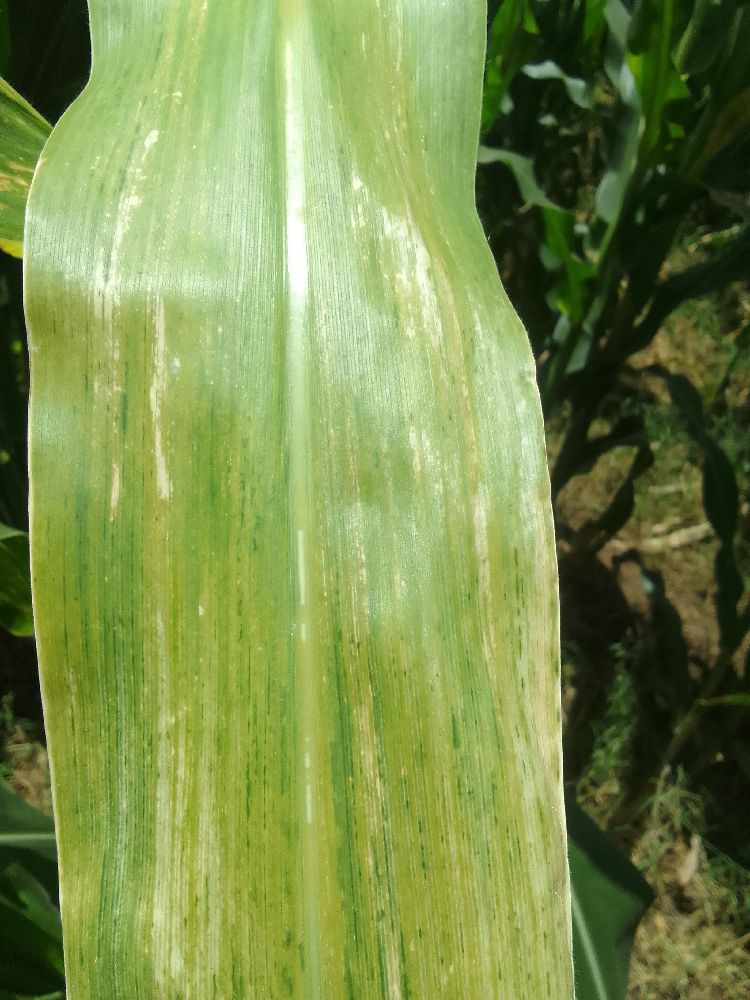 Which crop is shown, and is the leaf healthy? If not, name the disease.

maize, maize lethal necrosis
